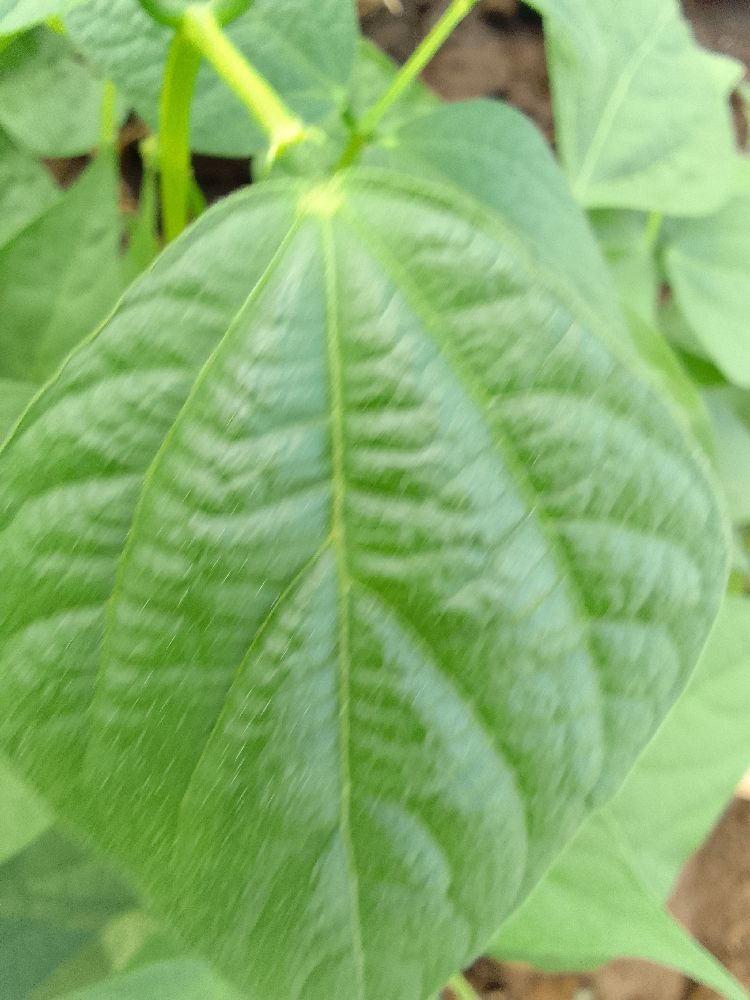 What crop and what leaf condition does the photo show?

common bean, healthy
